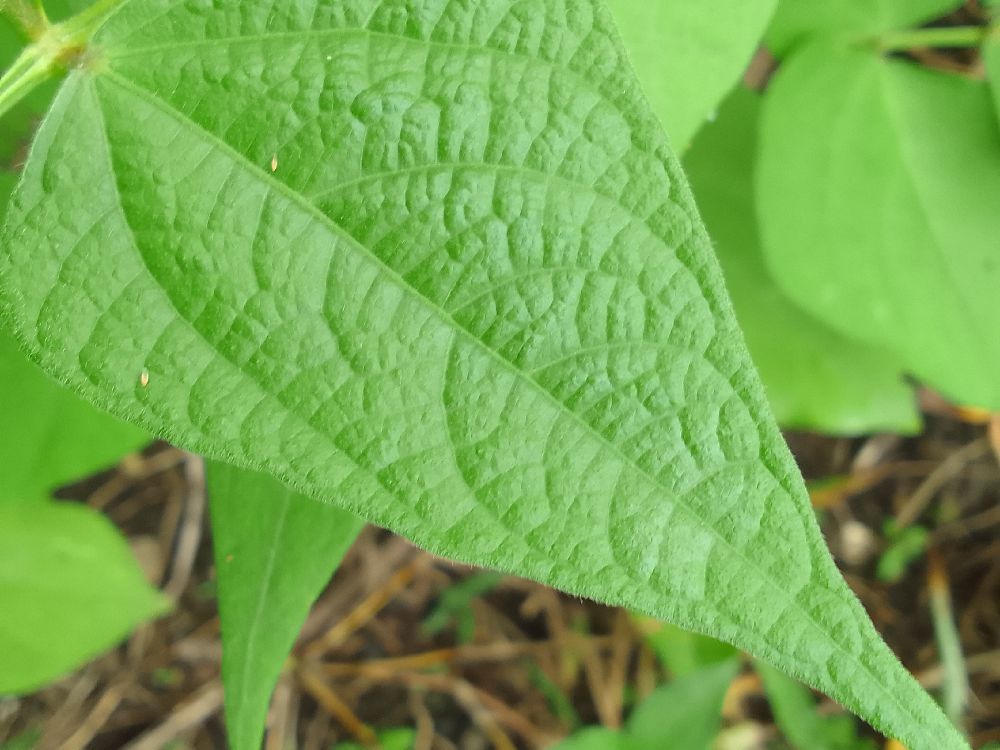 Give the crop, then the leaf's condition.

common bean, healthy
